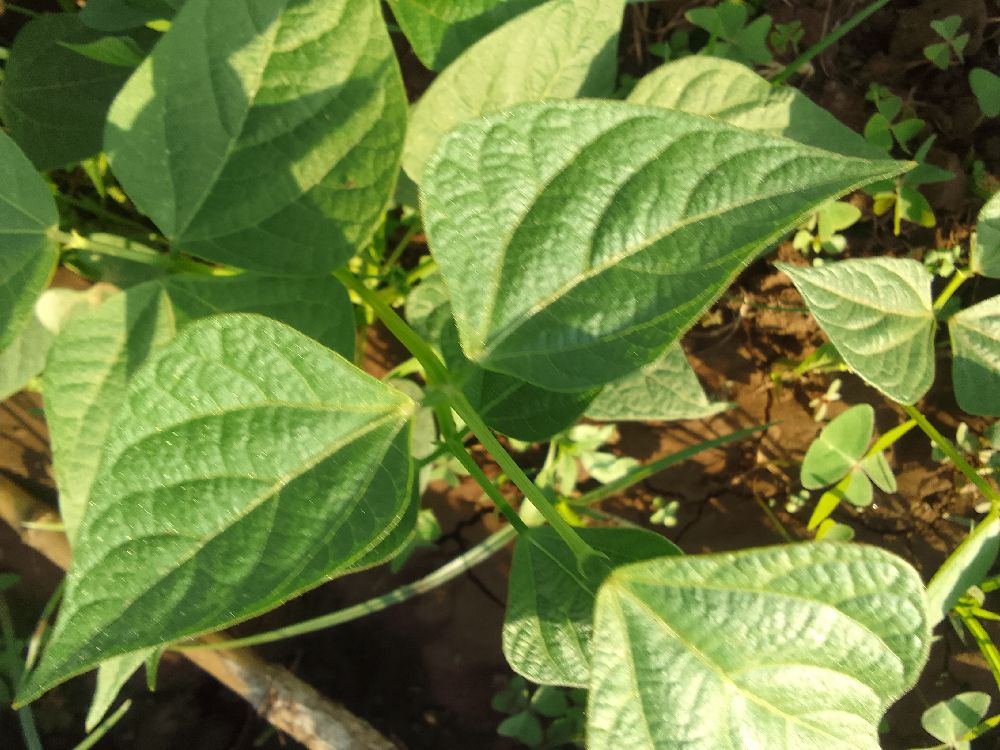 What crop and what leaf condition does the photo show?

common bean, healthy
